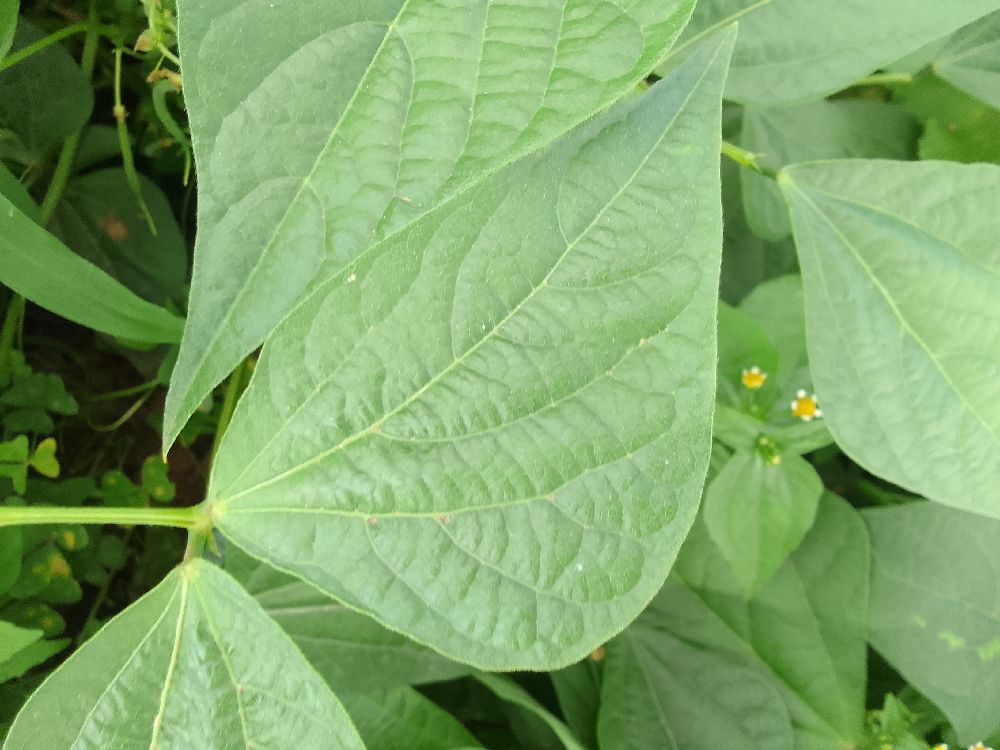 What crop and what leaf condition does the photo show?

common bean, healthy
